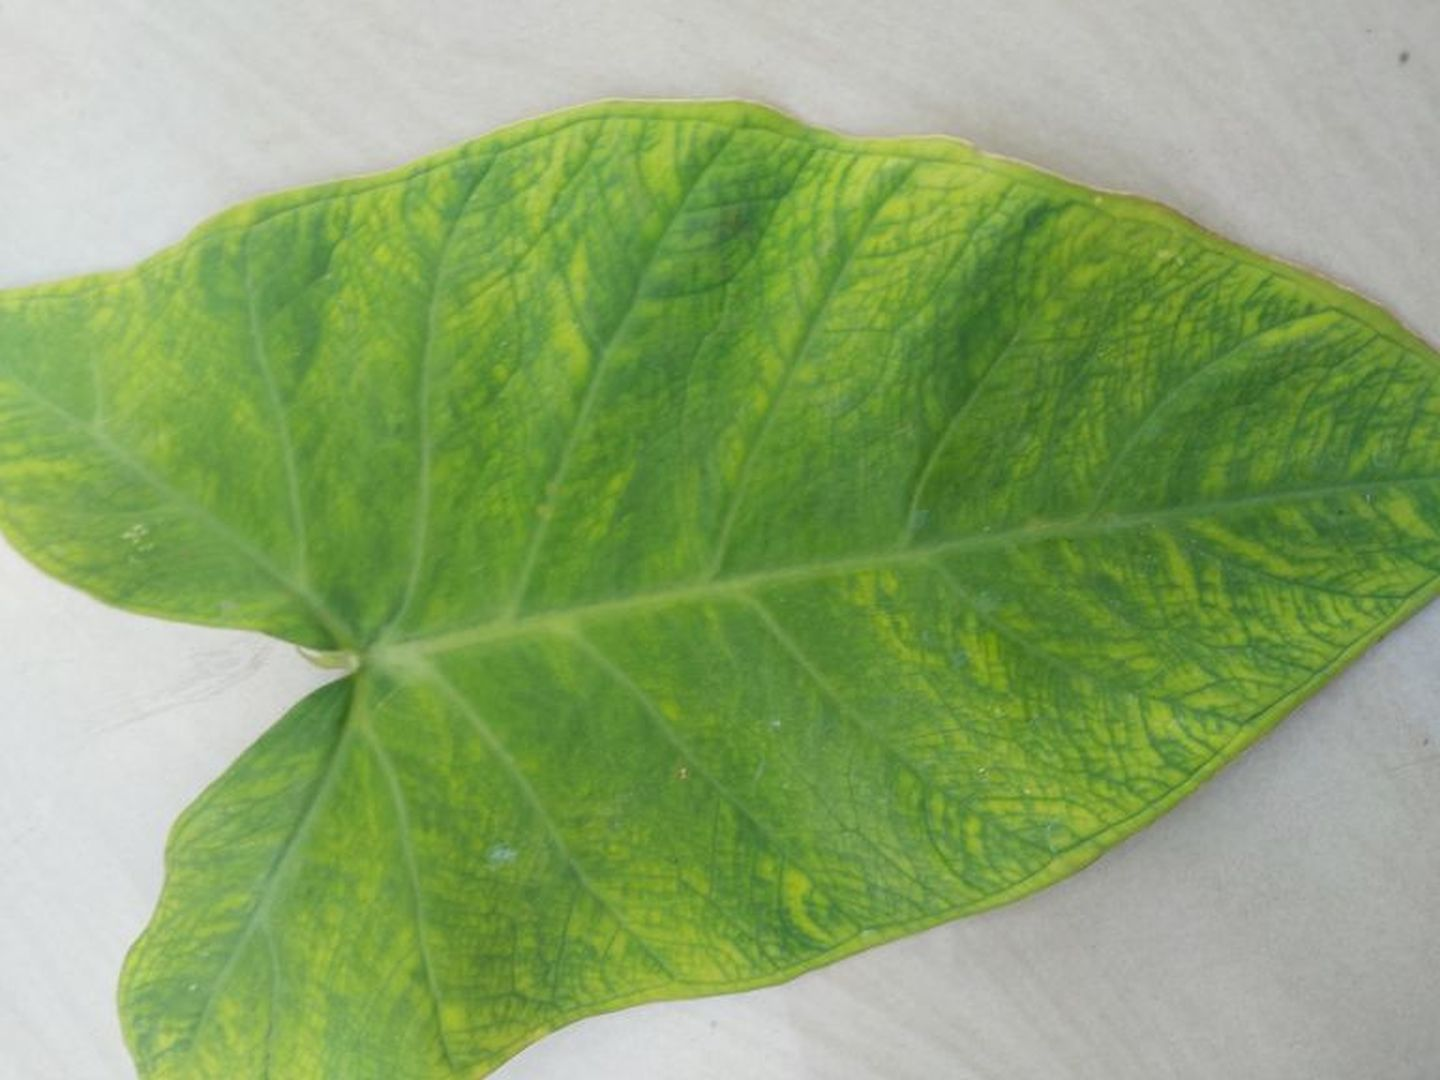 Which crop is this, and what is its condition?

taro, mosaic
